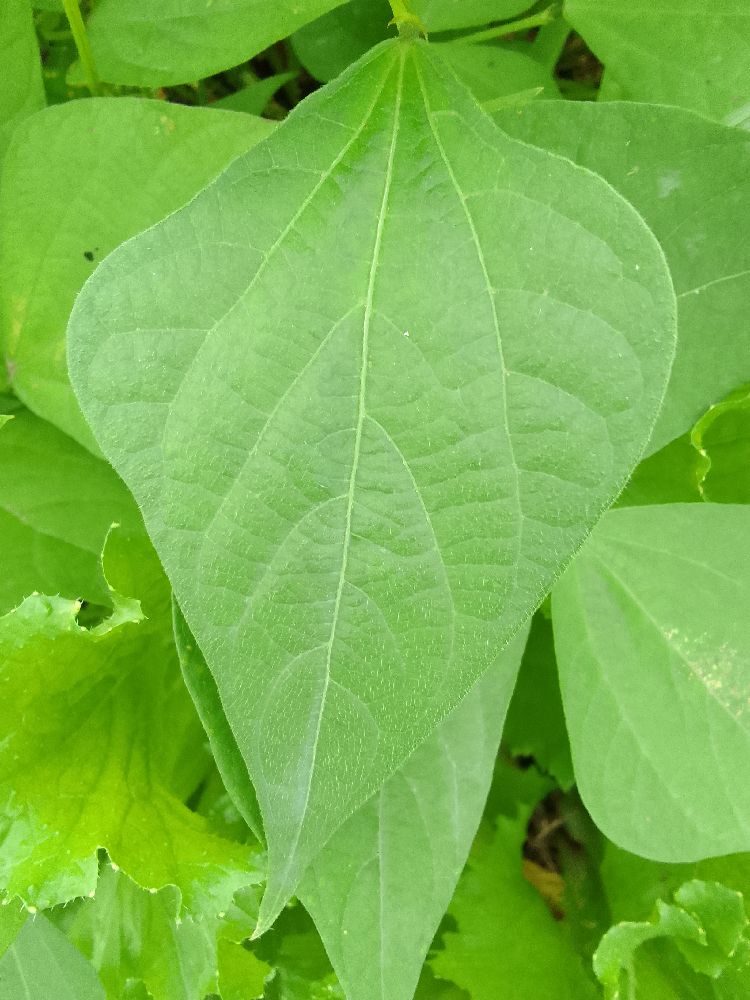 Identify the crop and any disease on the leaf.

common bean, healthy
